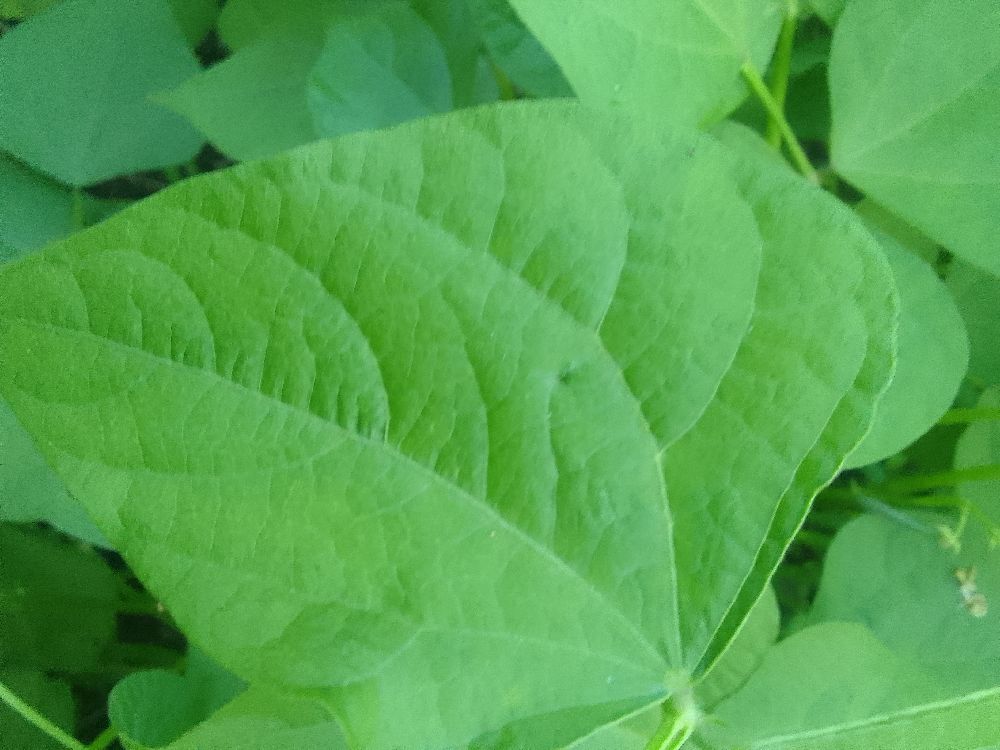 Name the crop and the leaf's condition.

common bean, healthy
